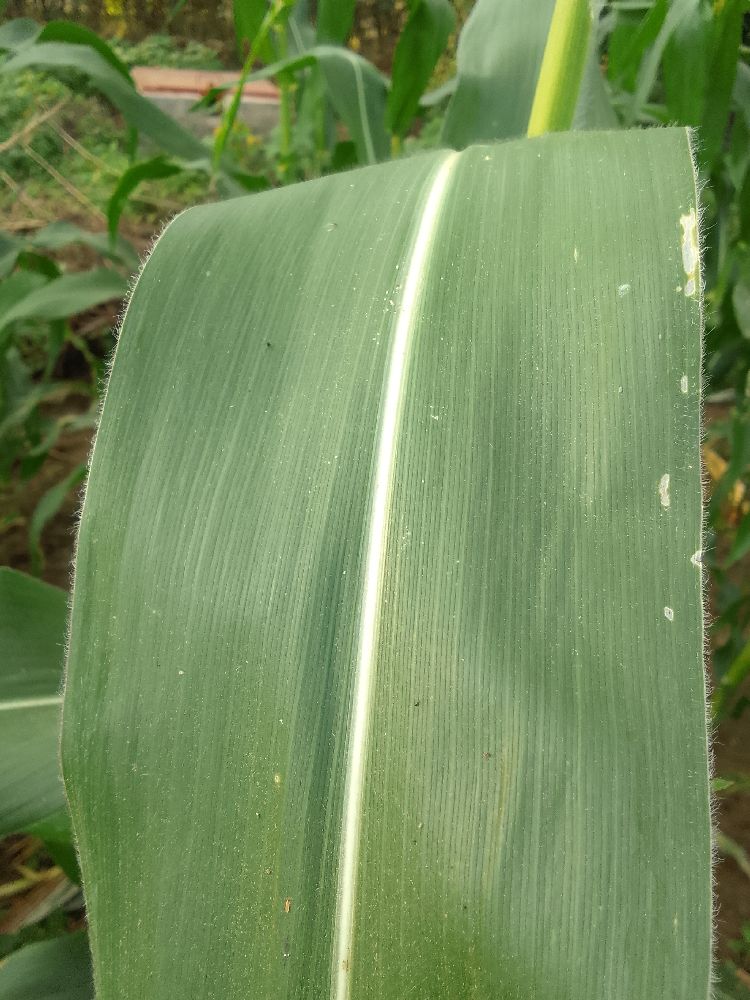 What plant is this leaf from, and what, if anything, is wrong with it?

maize, healthy
